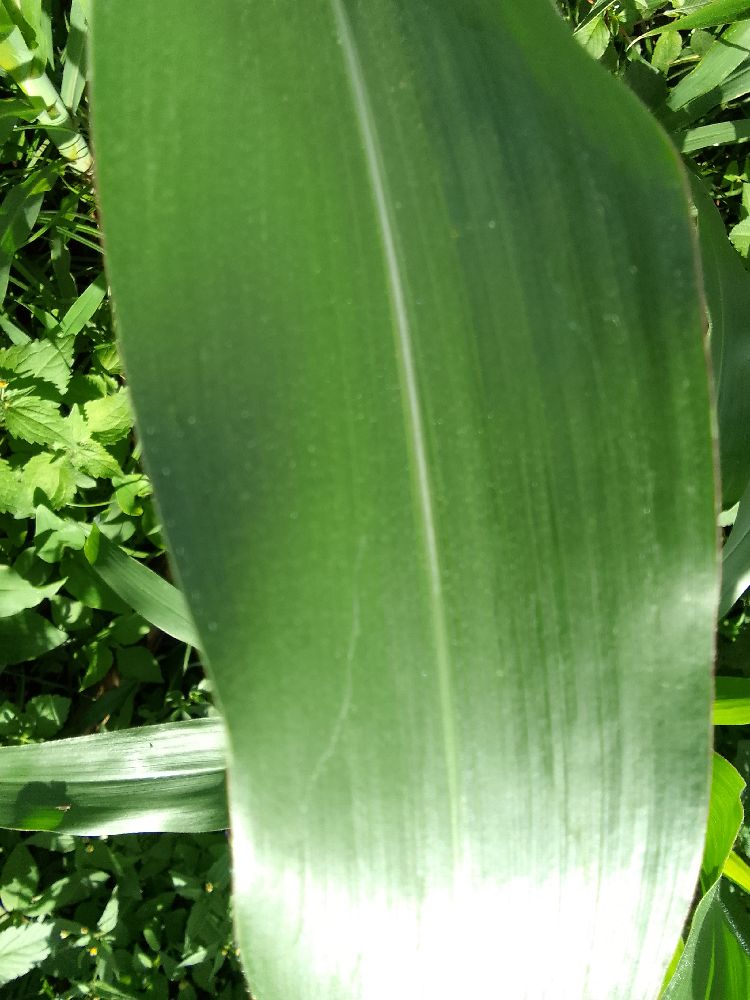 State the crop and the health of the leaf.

maize, healthy
